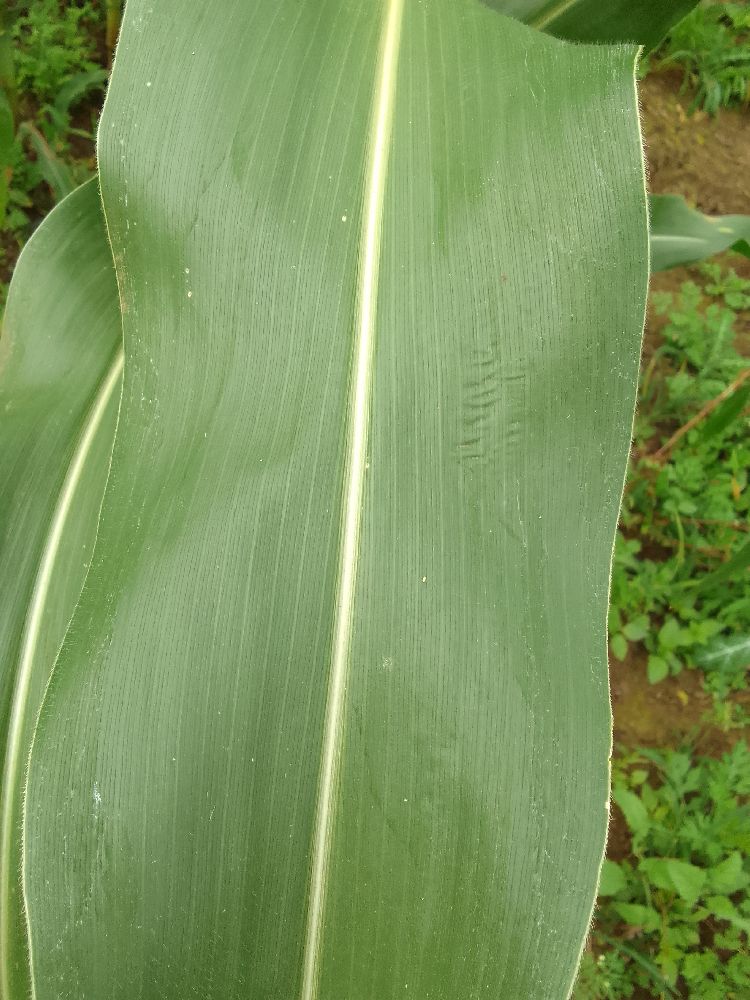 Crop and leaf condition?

maize, healthy
